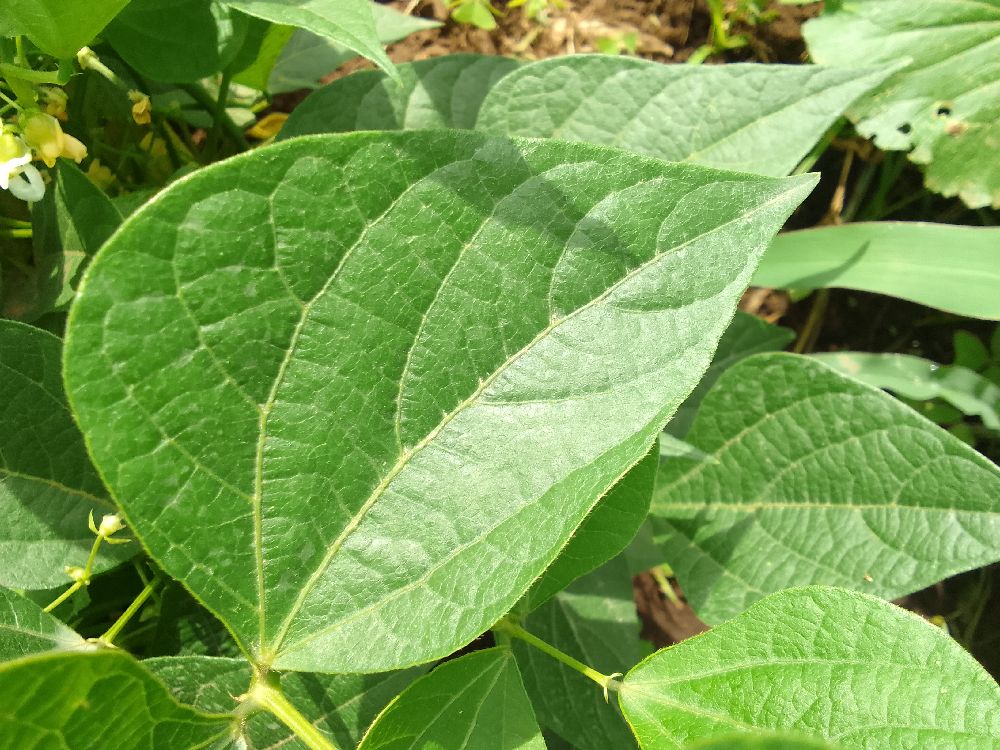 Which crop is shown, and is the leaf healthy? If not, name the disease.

common bean, healthy
